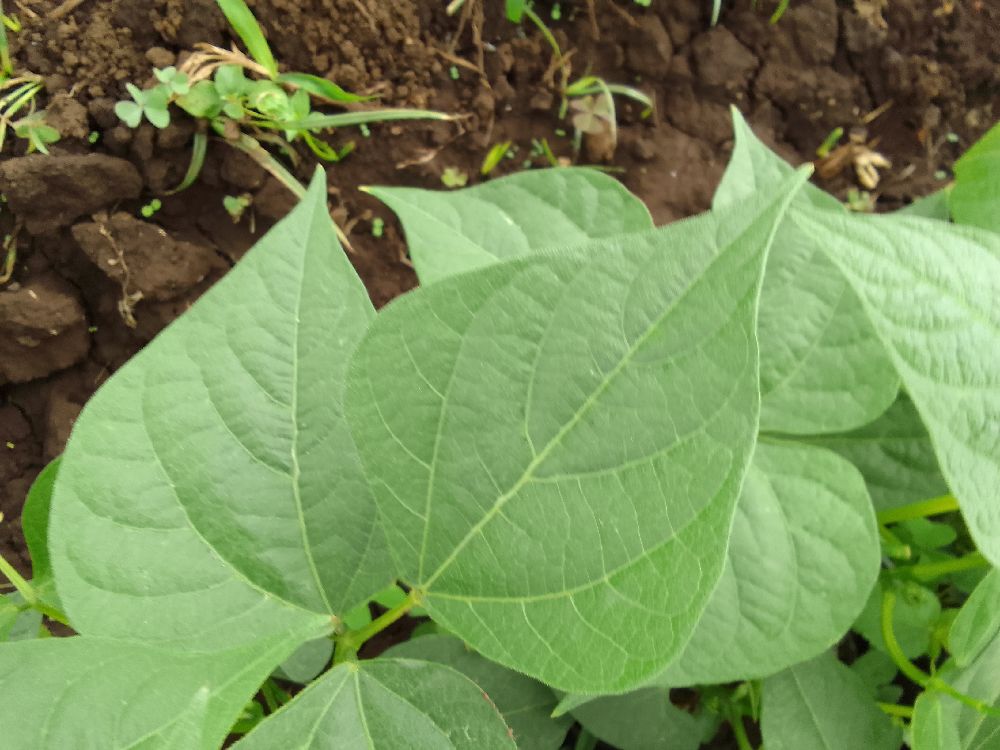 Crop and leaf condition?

common bean, healthy
